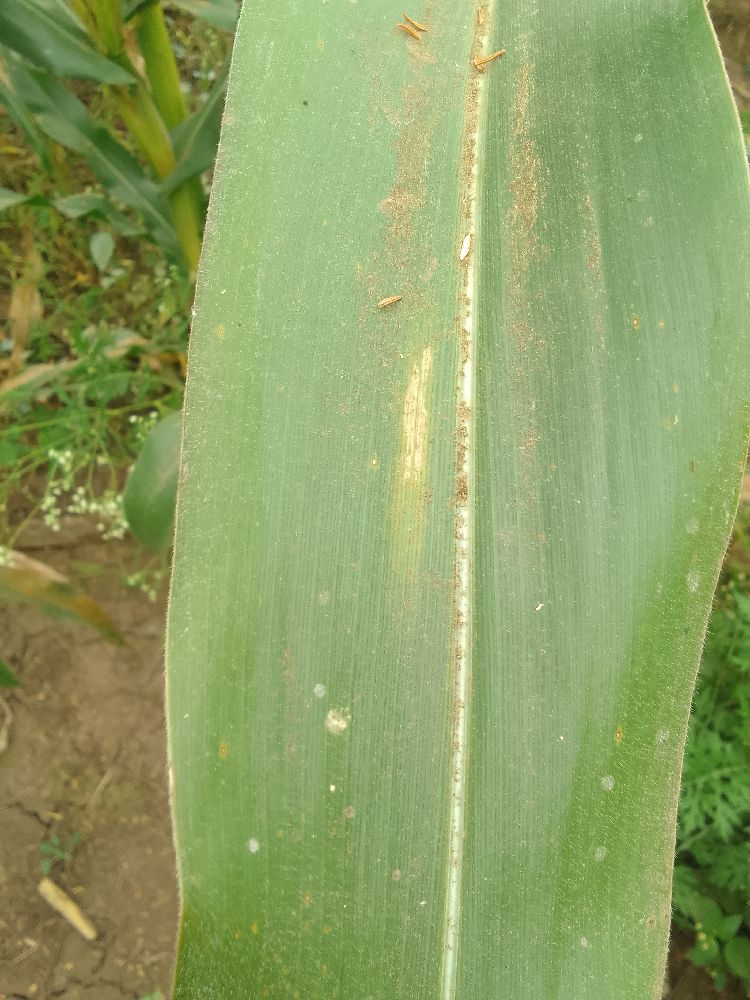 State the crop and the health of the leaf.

maize, healthy
